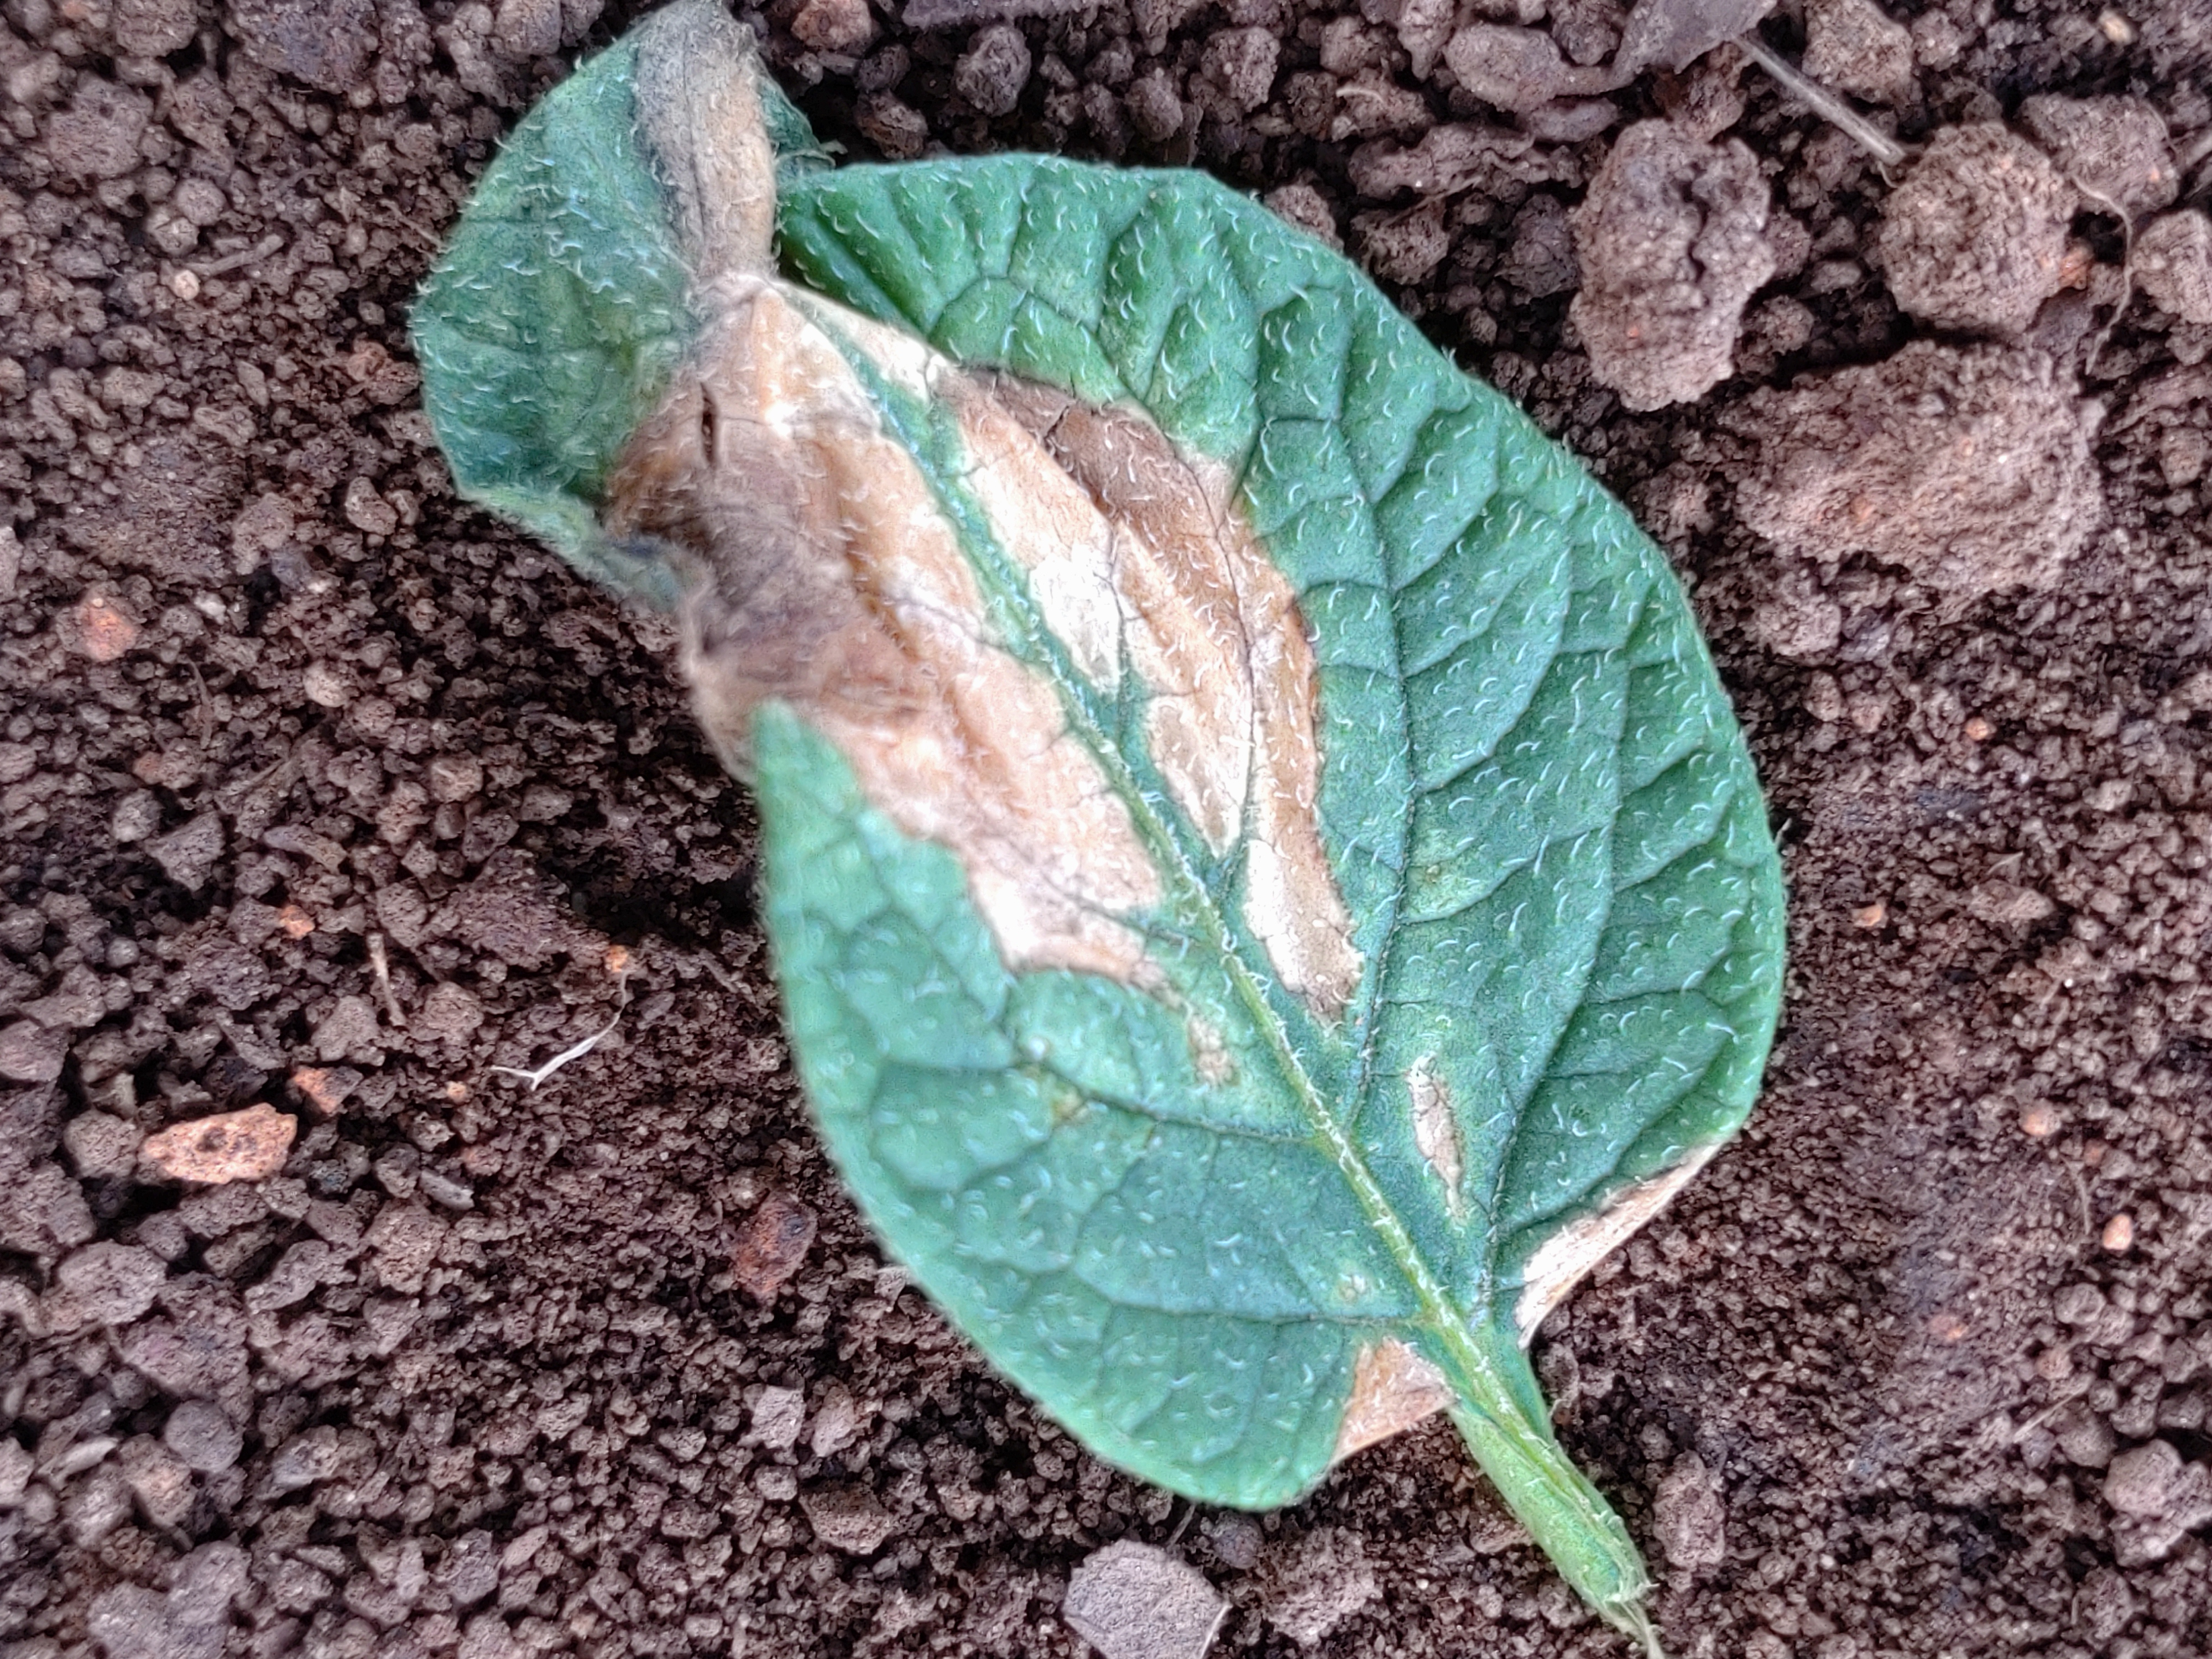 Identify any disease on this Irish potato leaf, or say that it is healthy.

early blight
